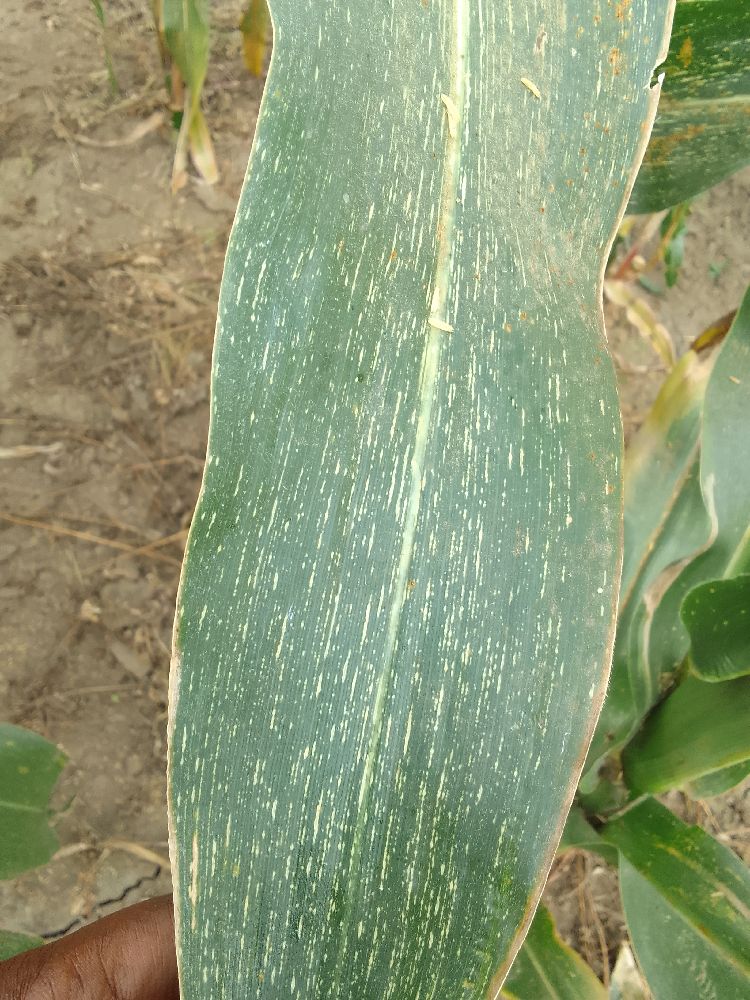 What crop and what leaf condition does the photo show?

maize, maize streak virus
